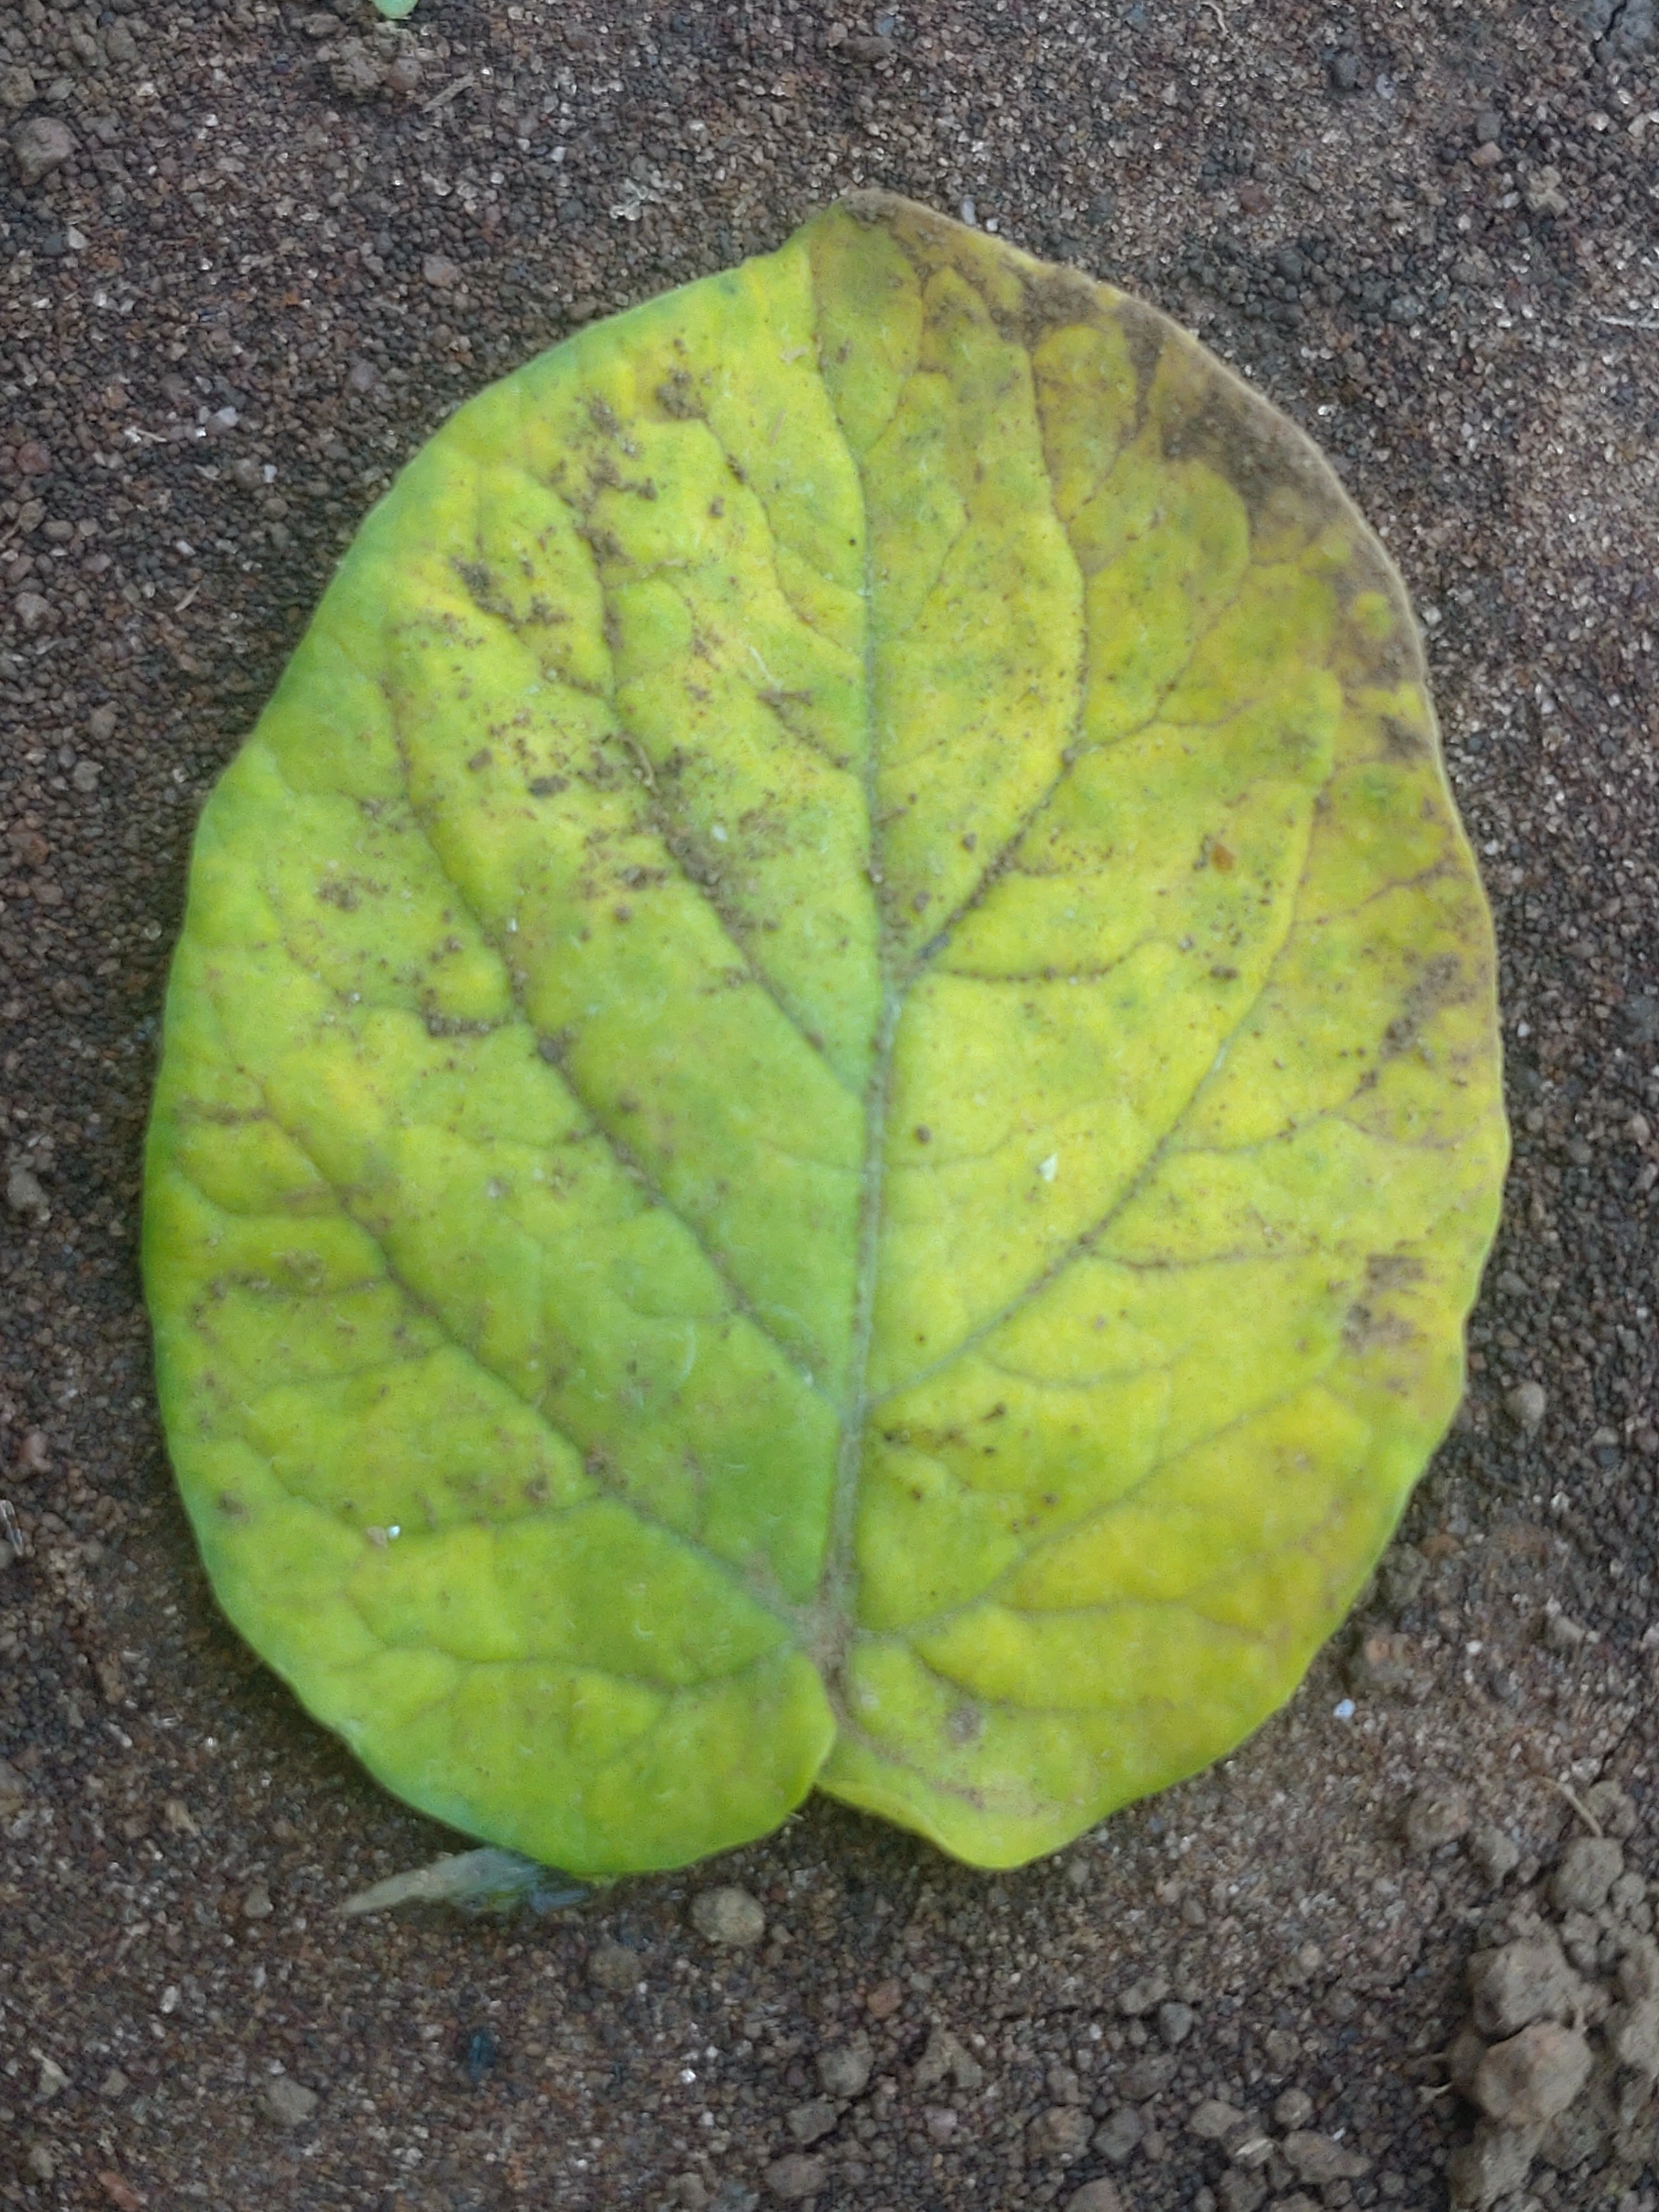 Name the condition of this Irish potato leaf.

late blight
